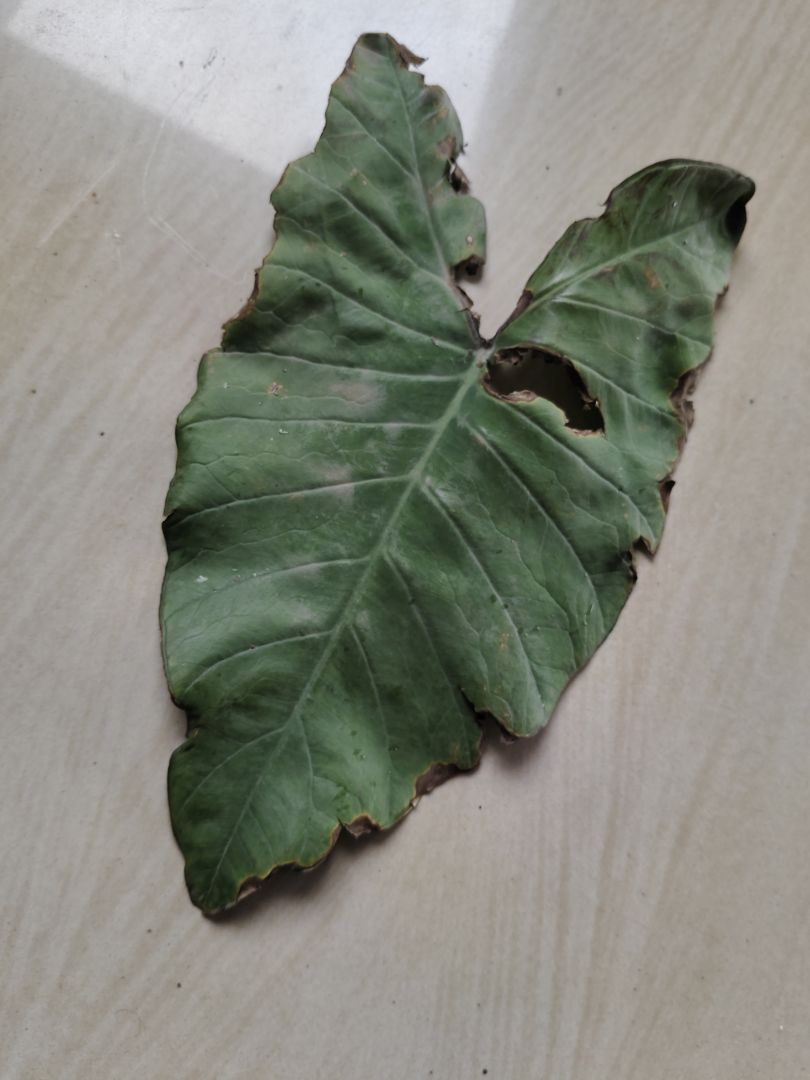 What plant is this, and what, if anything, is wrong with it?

taro, leaf blight
